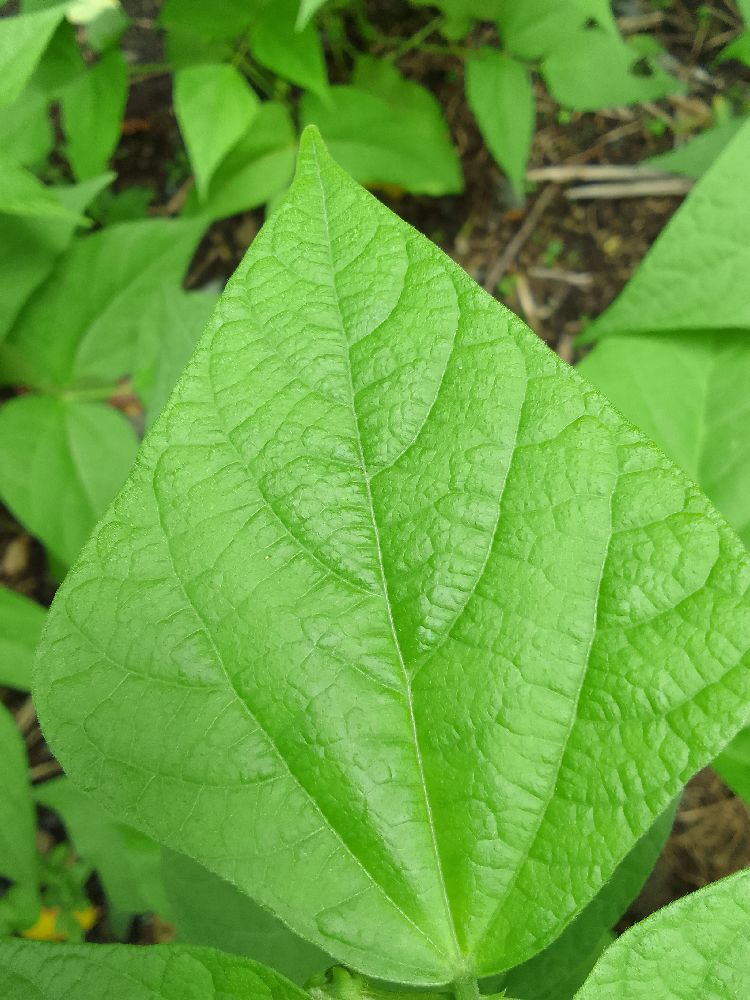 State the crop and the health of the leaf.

common bean, healthy
